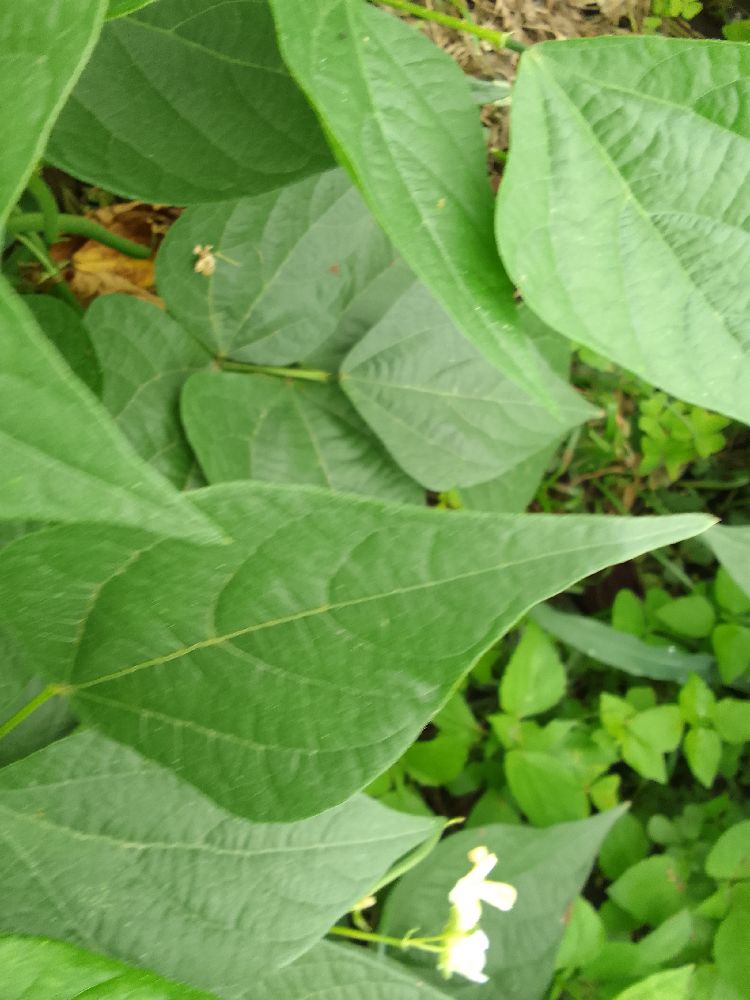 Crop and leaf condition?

common bean, healthy
